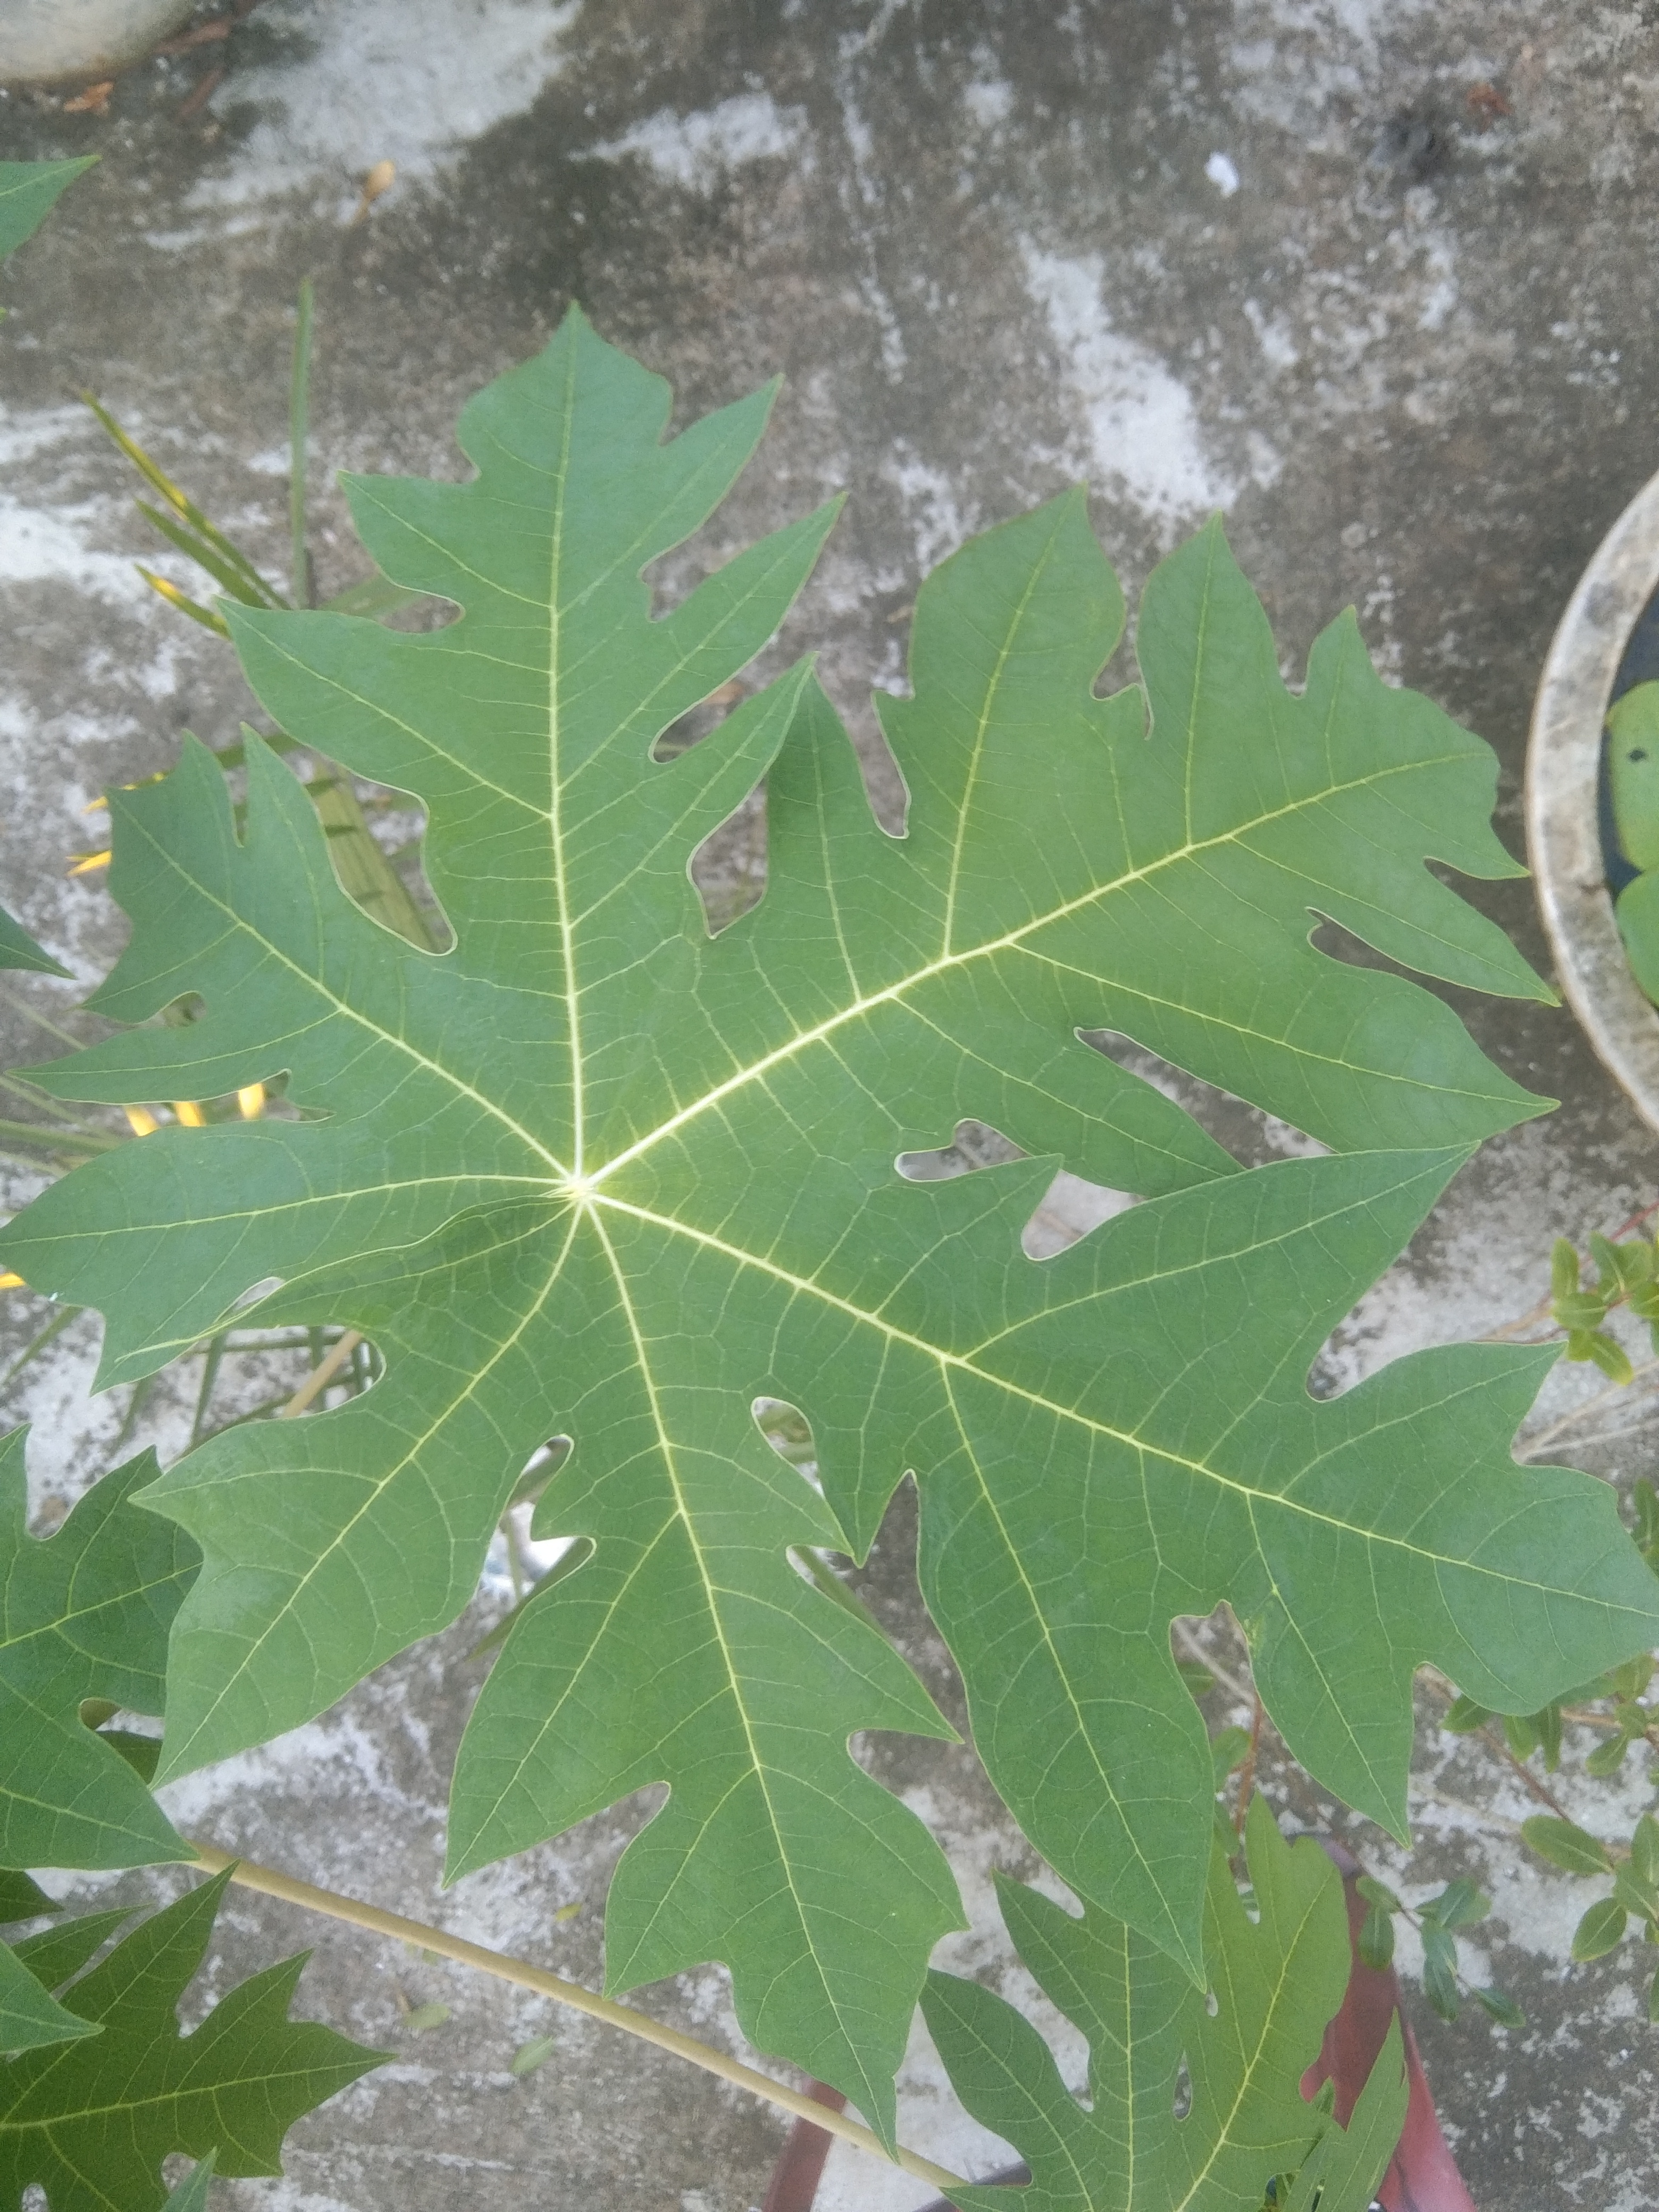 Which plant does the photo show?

papaya
